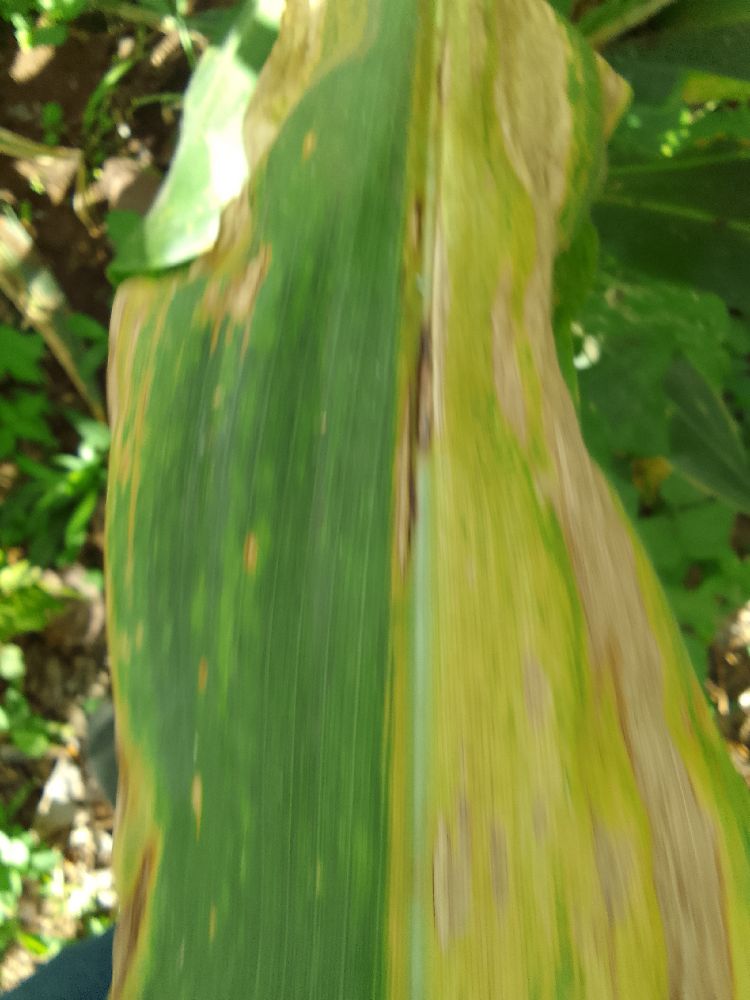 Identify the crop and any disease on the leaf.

maize, maize lethal necrosis
